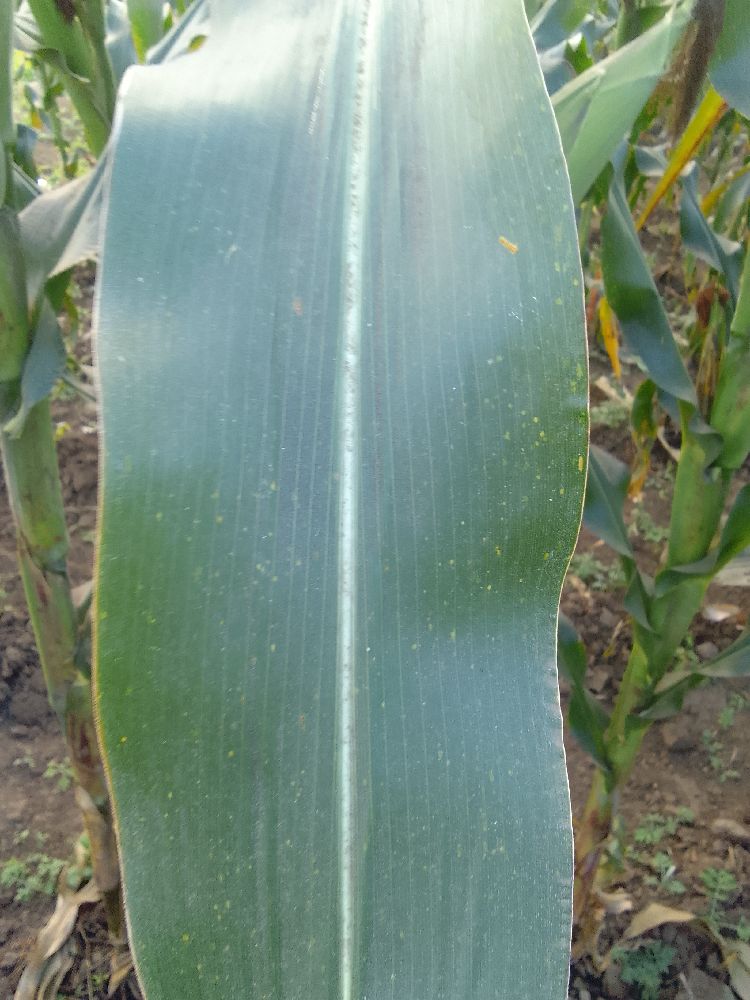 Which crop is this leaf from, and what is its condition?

maize, healthy
